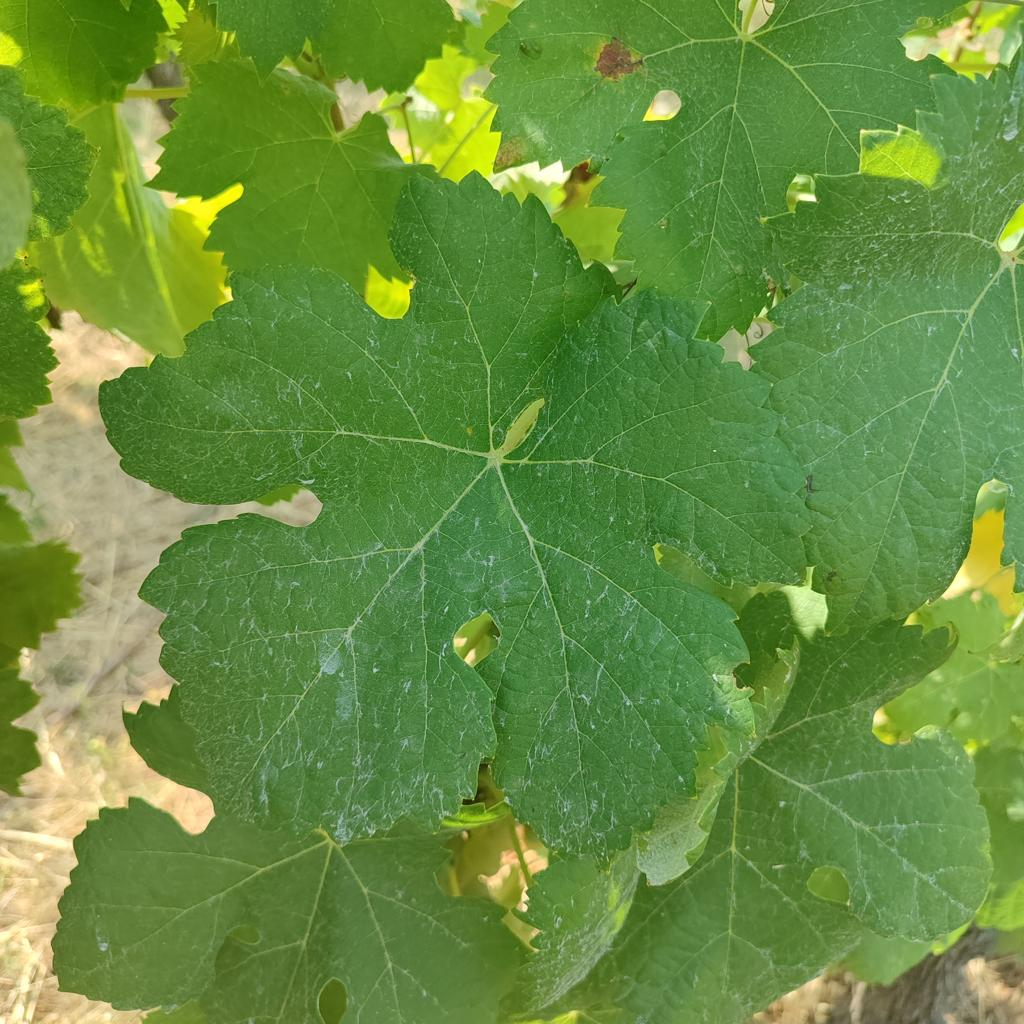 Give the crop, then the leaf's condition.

grapevine, healthy
